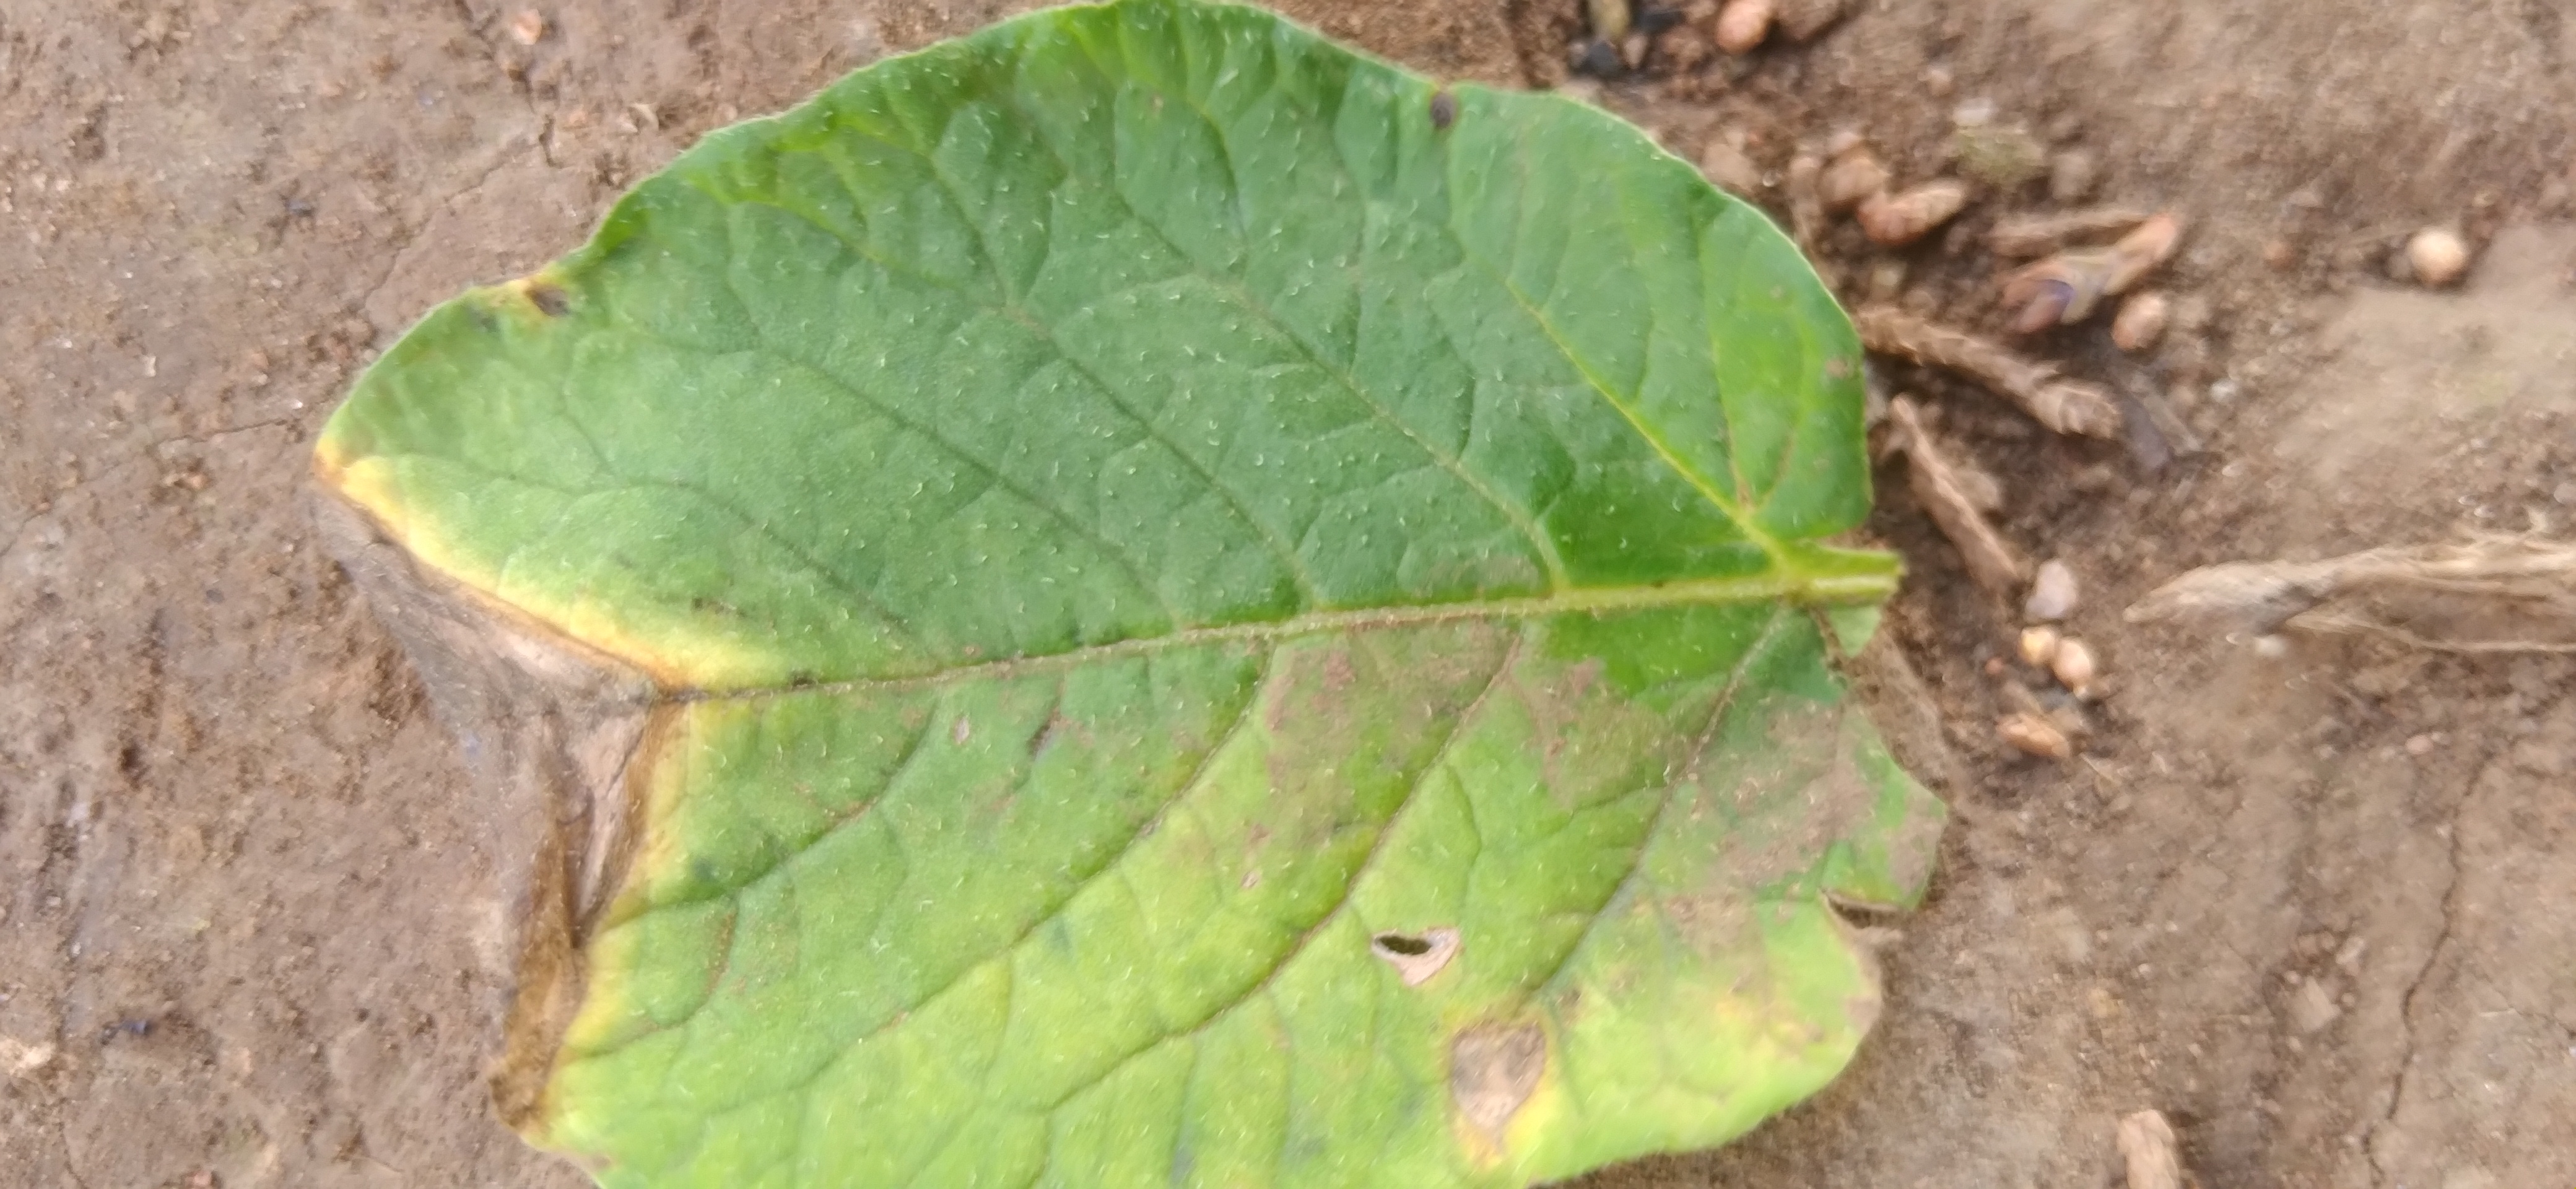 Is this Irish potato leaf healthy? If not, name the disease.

early blight
